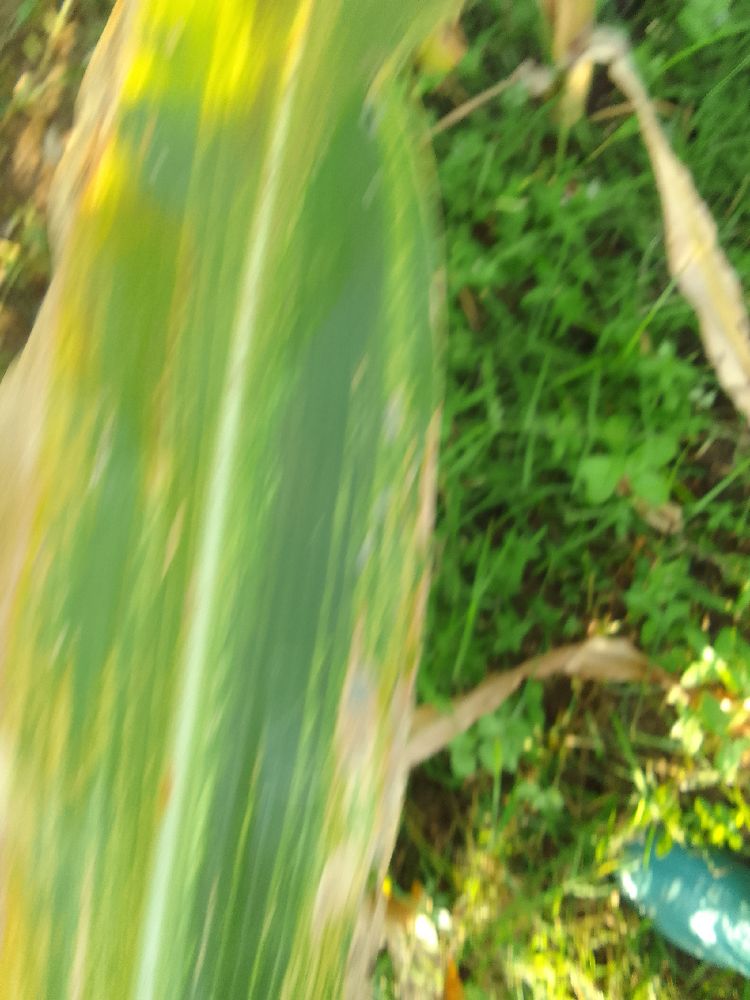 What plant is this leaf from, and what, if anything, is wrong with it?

maize, maize lethal necrosis
